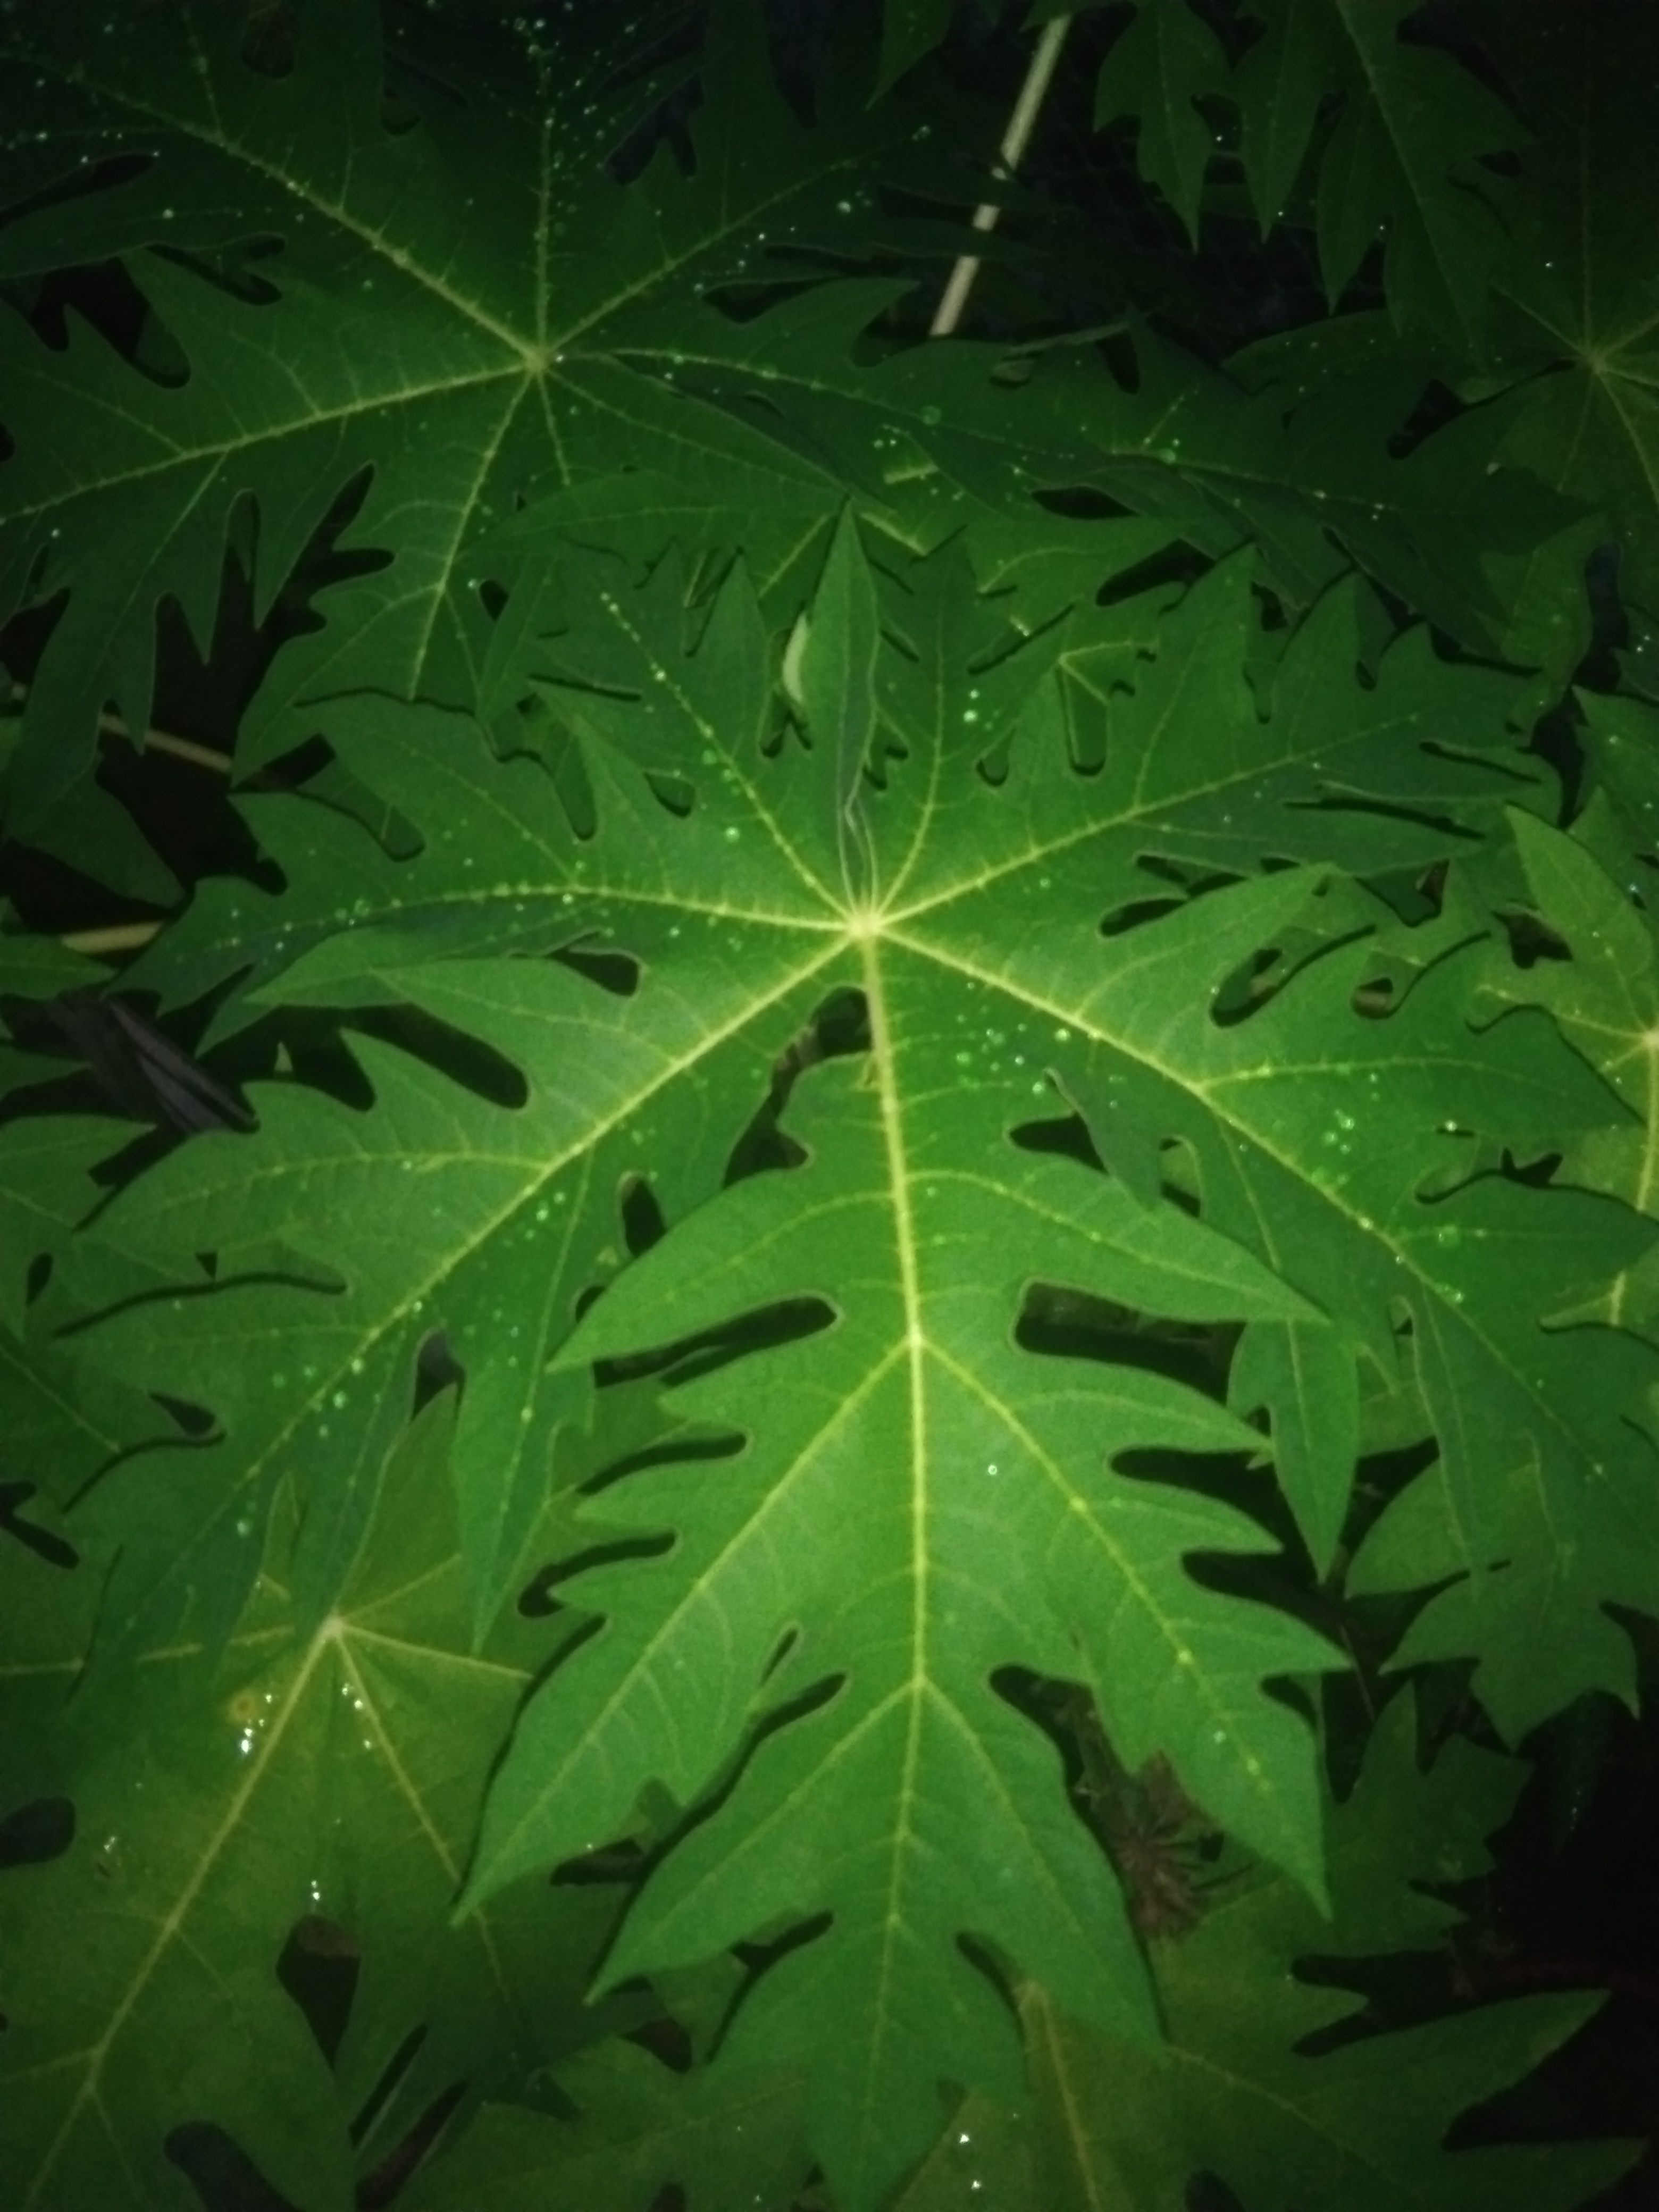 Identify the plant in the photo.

papaya
